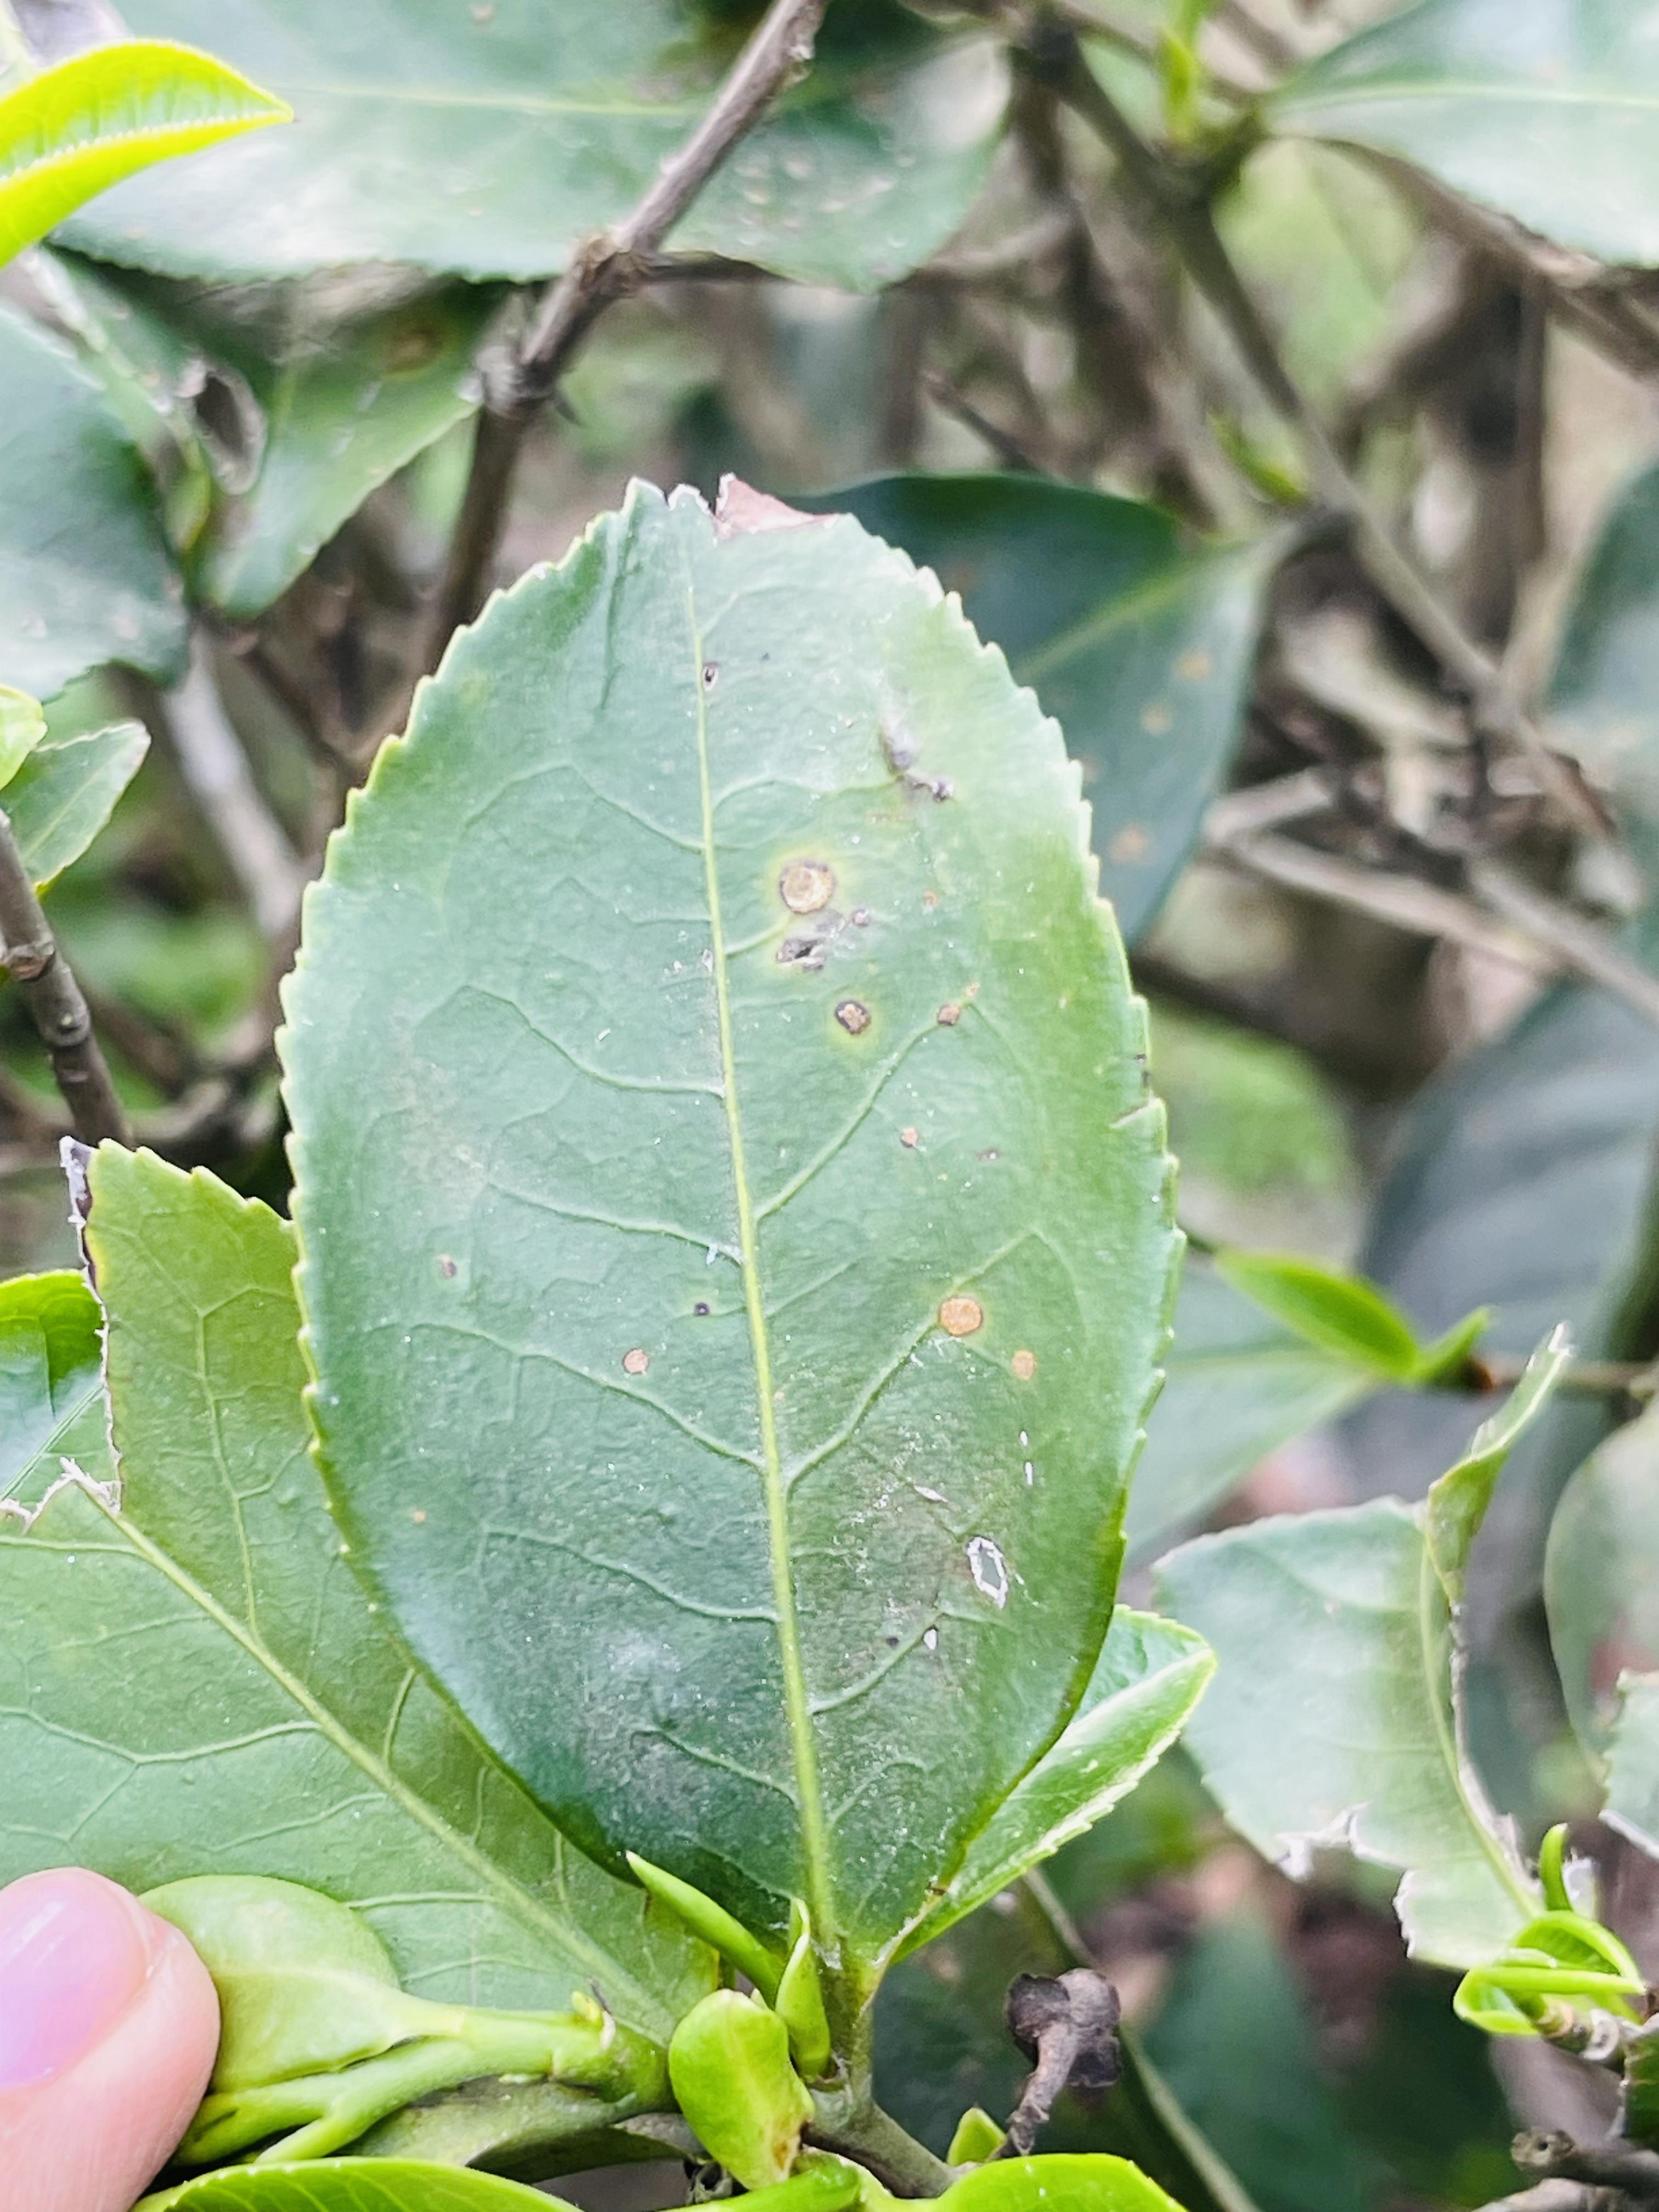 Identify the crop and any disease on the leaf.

tea, red rust
